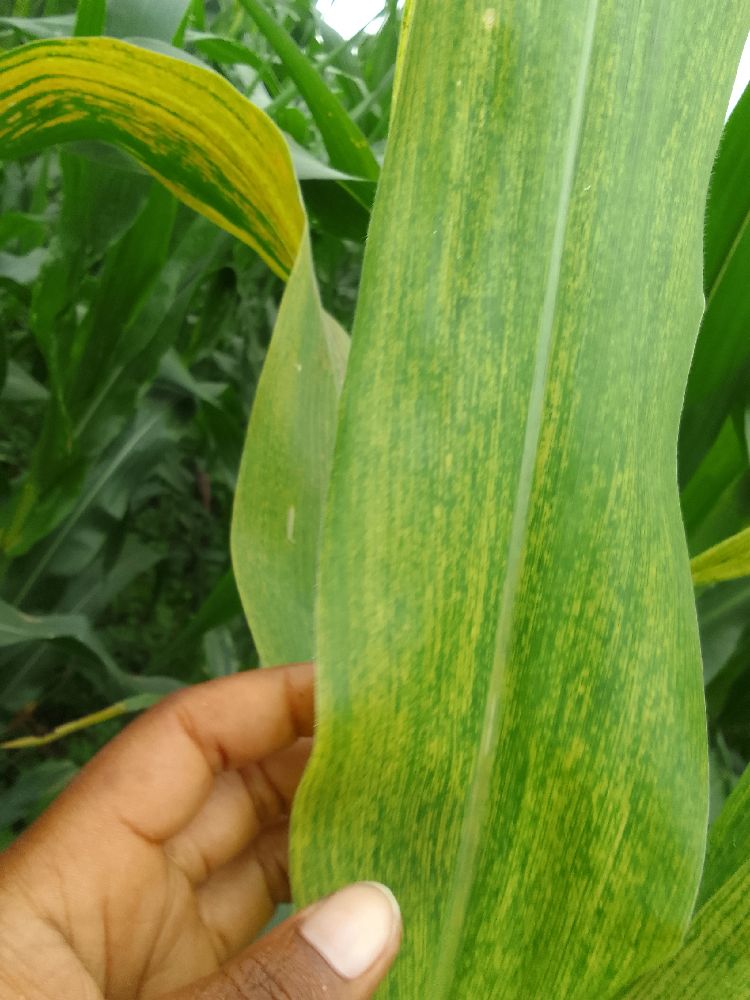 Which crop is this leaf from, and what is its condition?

maize, healthy
